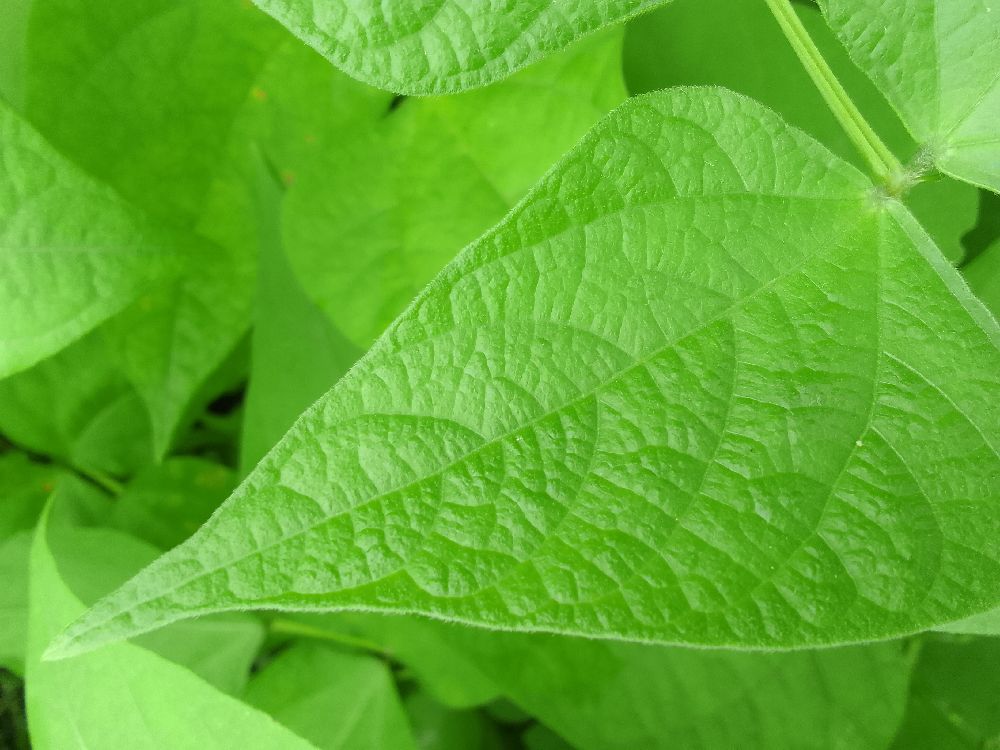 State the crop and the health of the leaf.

common bean, healthy
